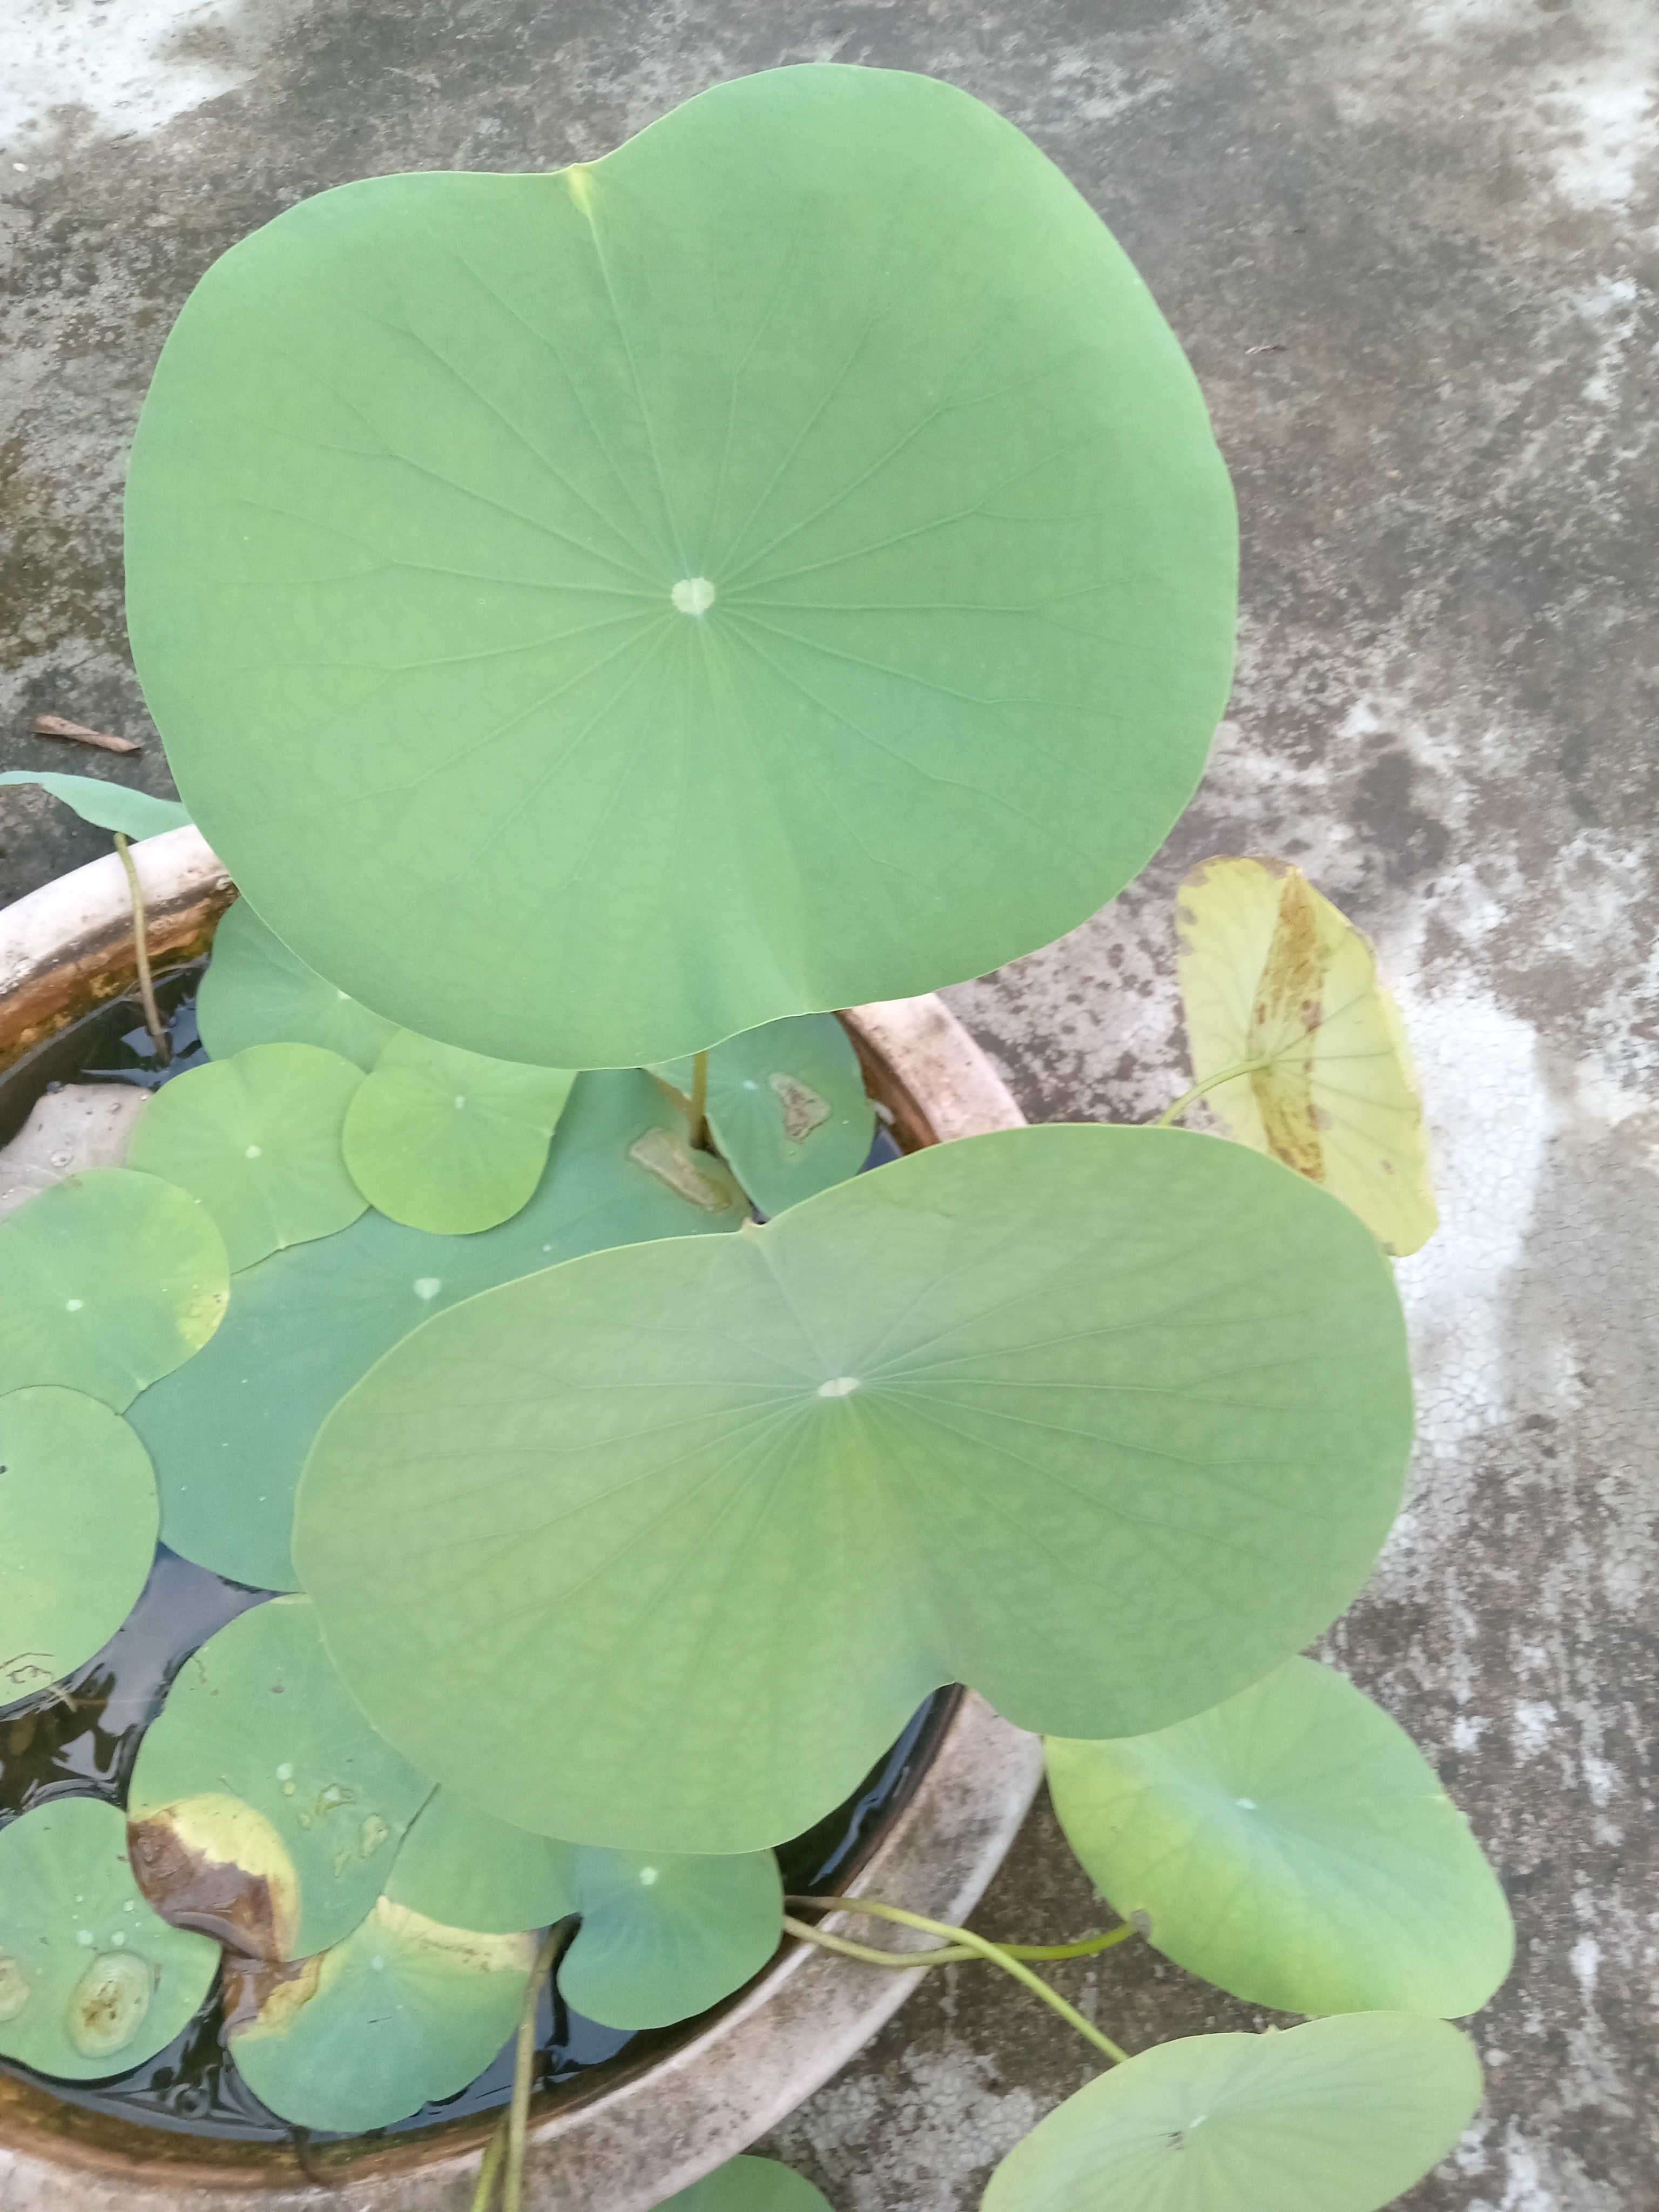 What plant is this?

lotus
